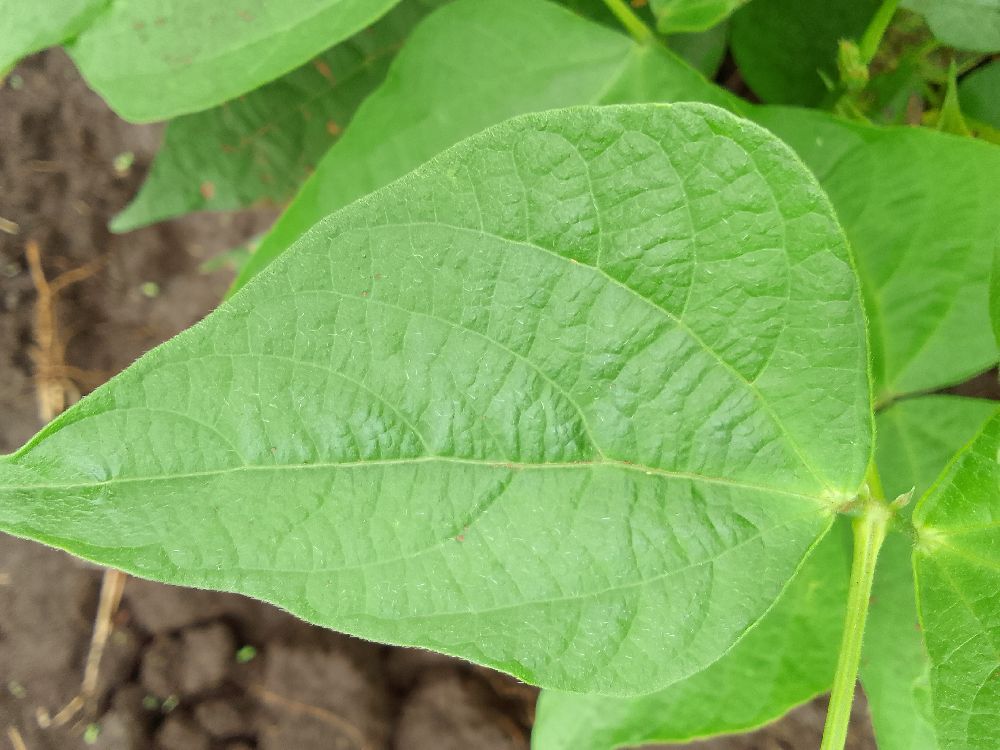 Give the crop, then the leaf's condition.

common bean, healthy
